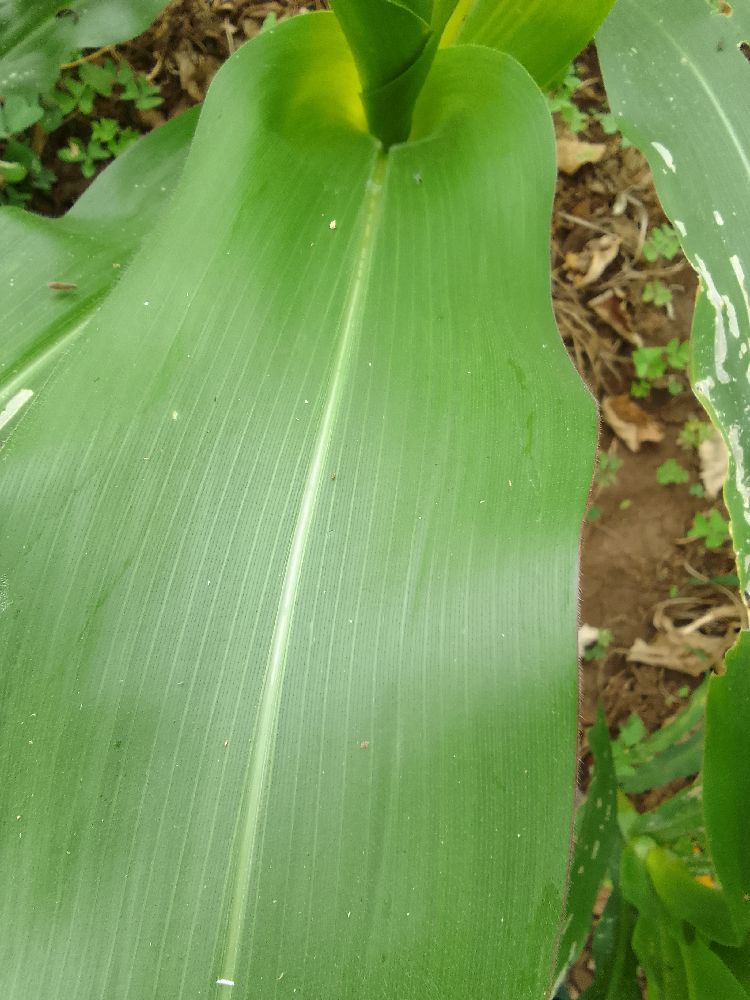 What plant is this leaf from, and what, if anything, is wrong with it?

maize, healthy
